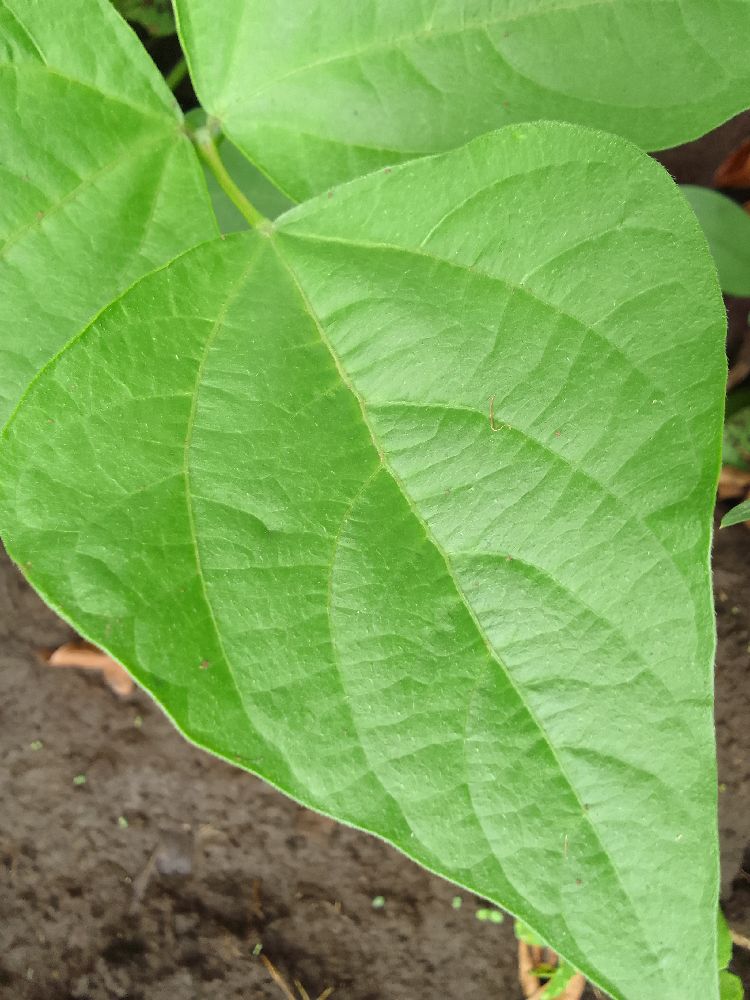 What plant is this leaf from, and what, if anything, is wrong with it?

common bean, healthy
